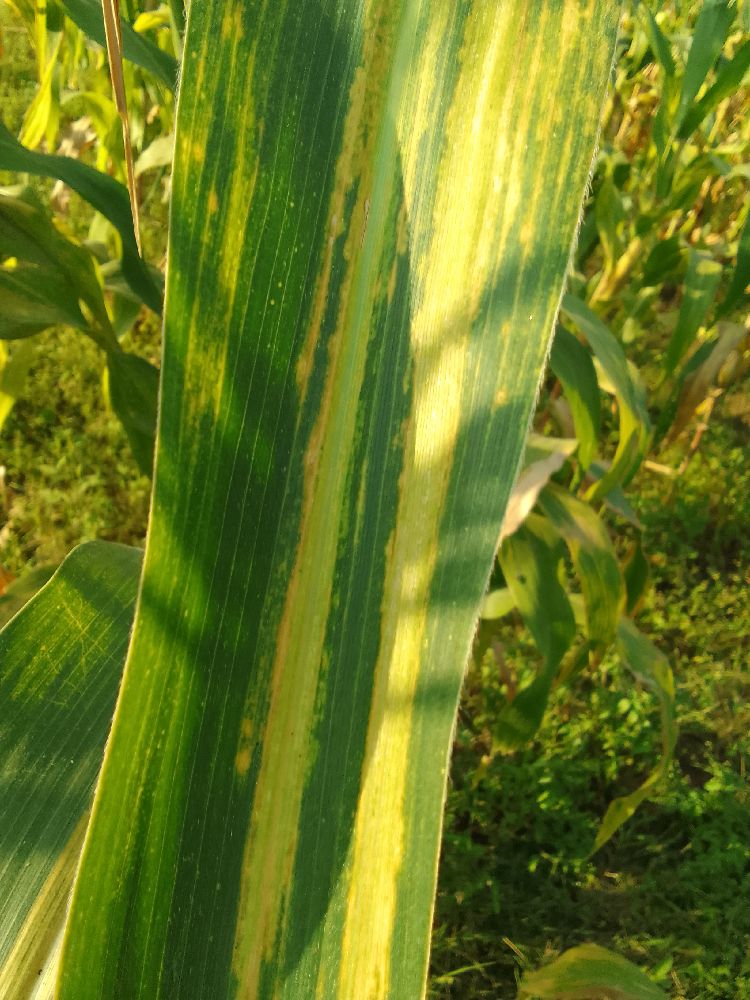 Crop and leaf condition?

maize, maize lethal necrosis
